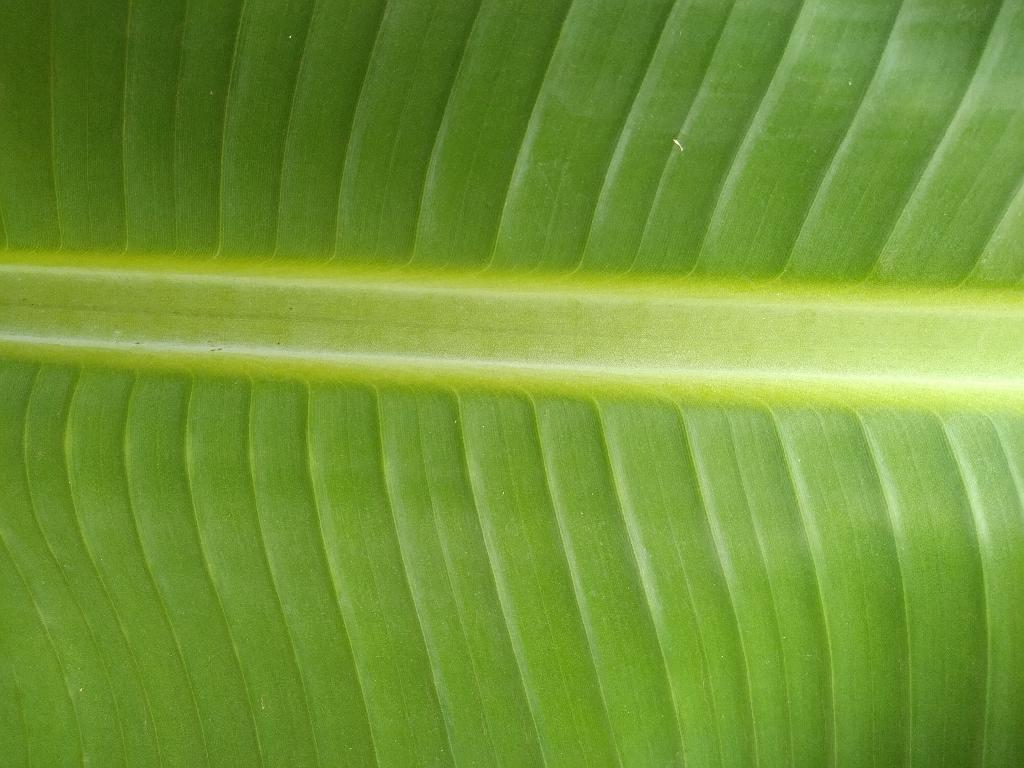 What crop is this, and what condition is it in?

banana, healthy
